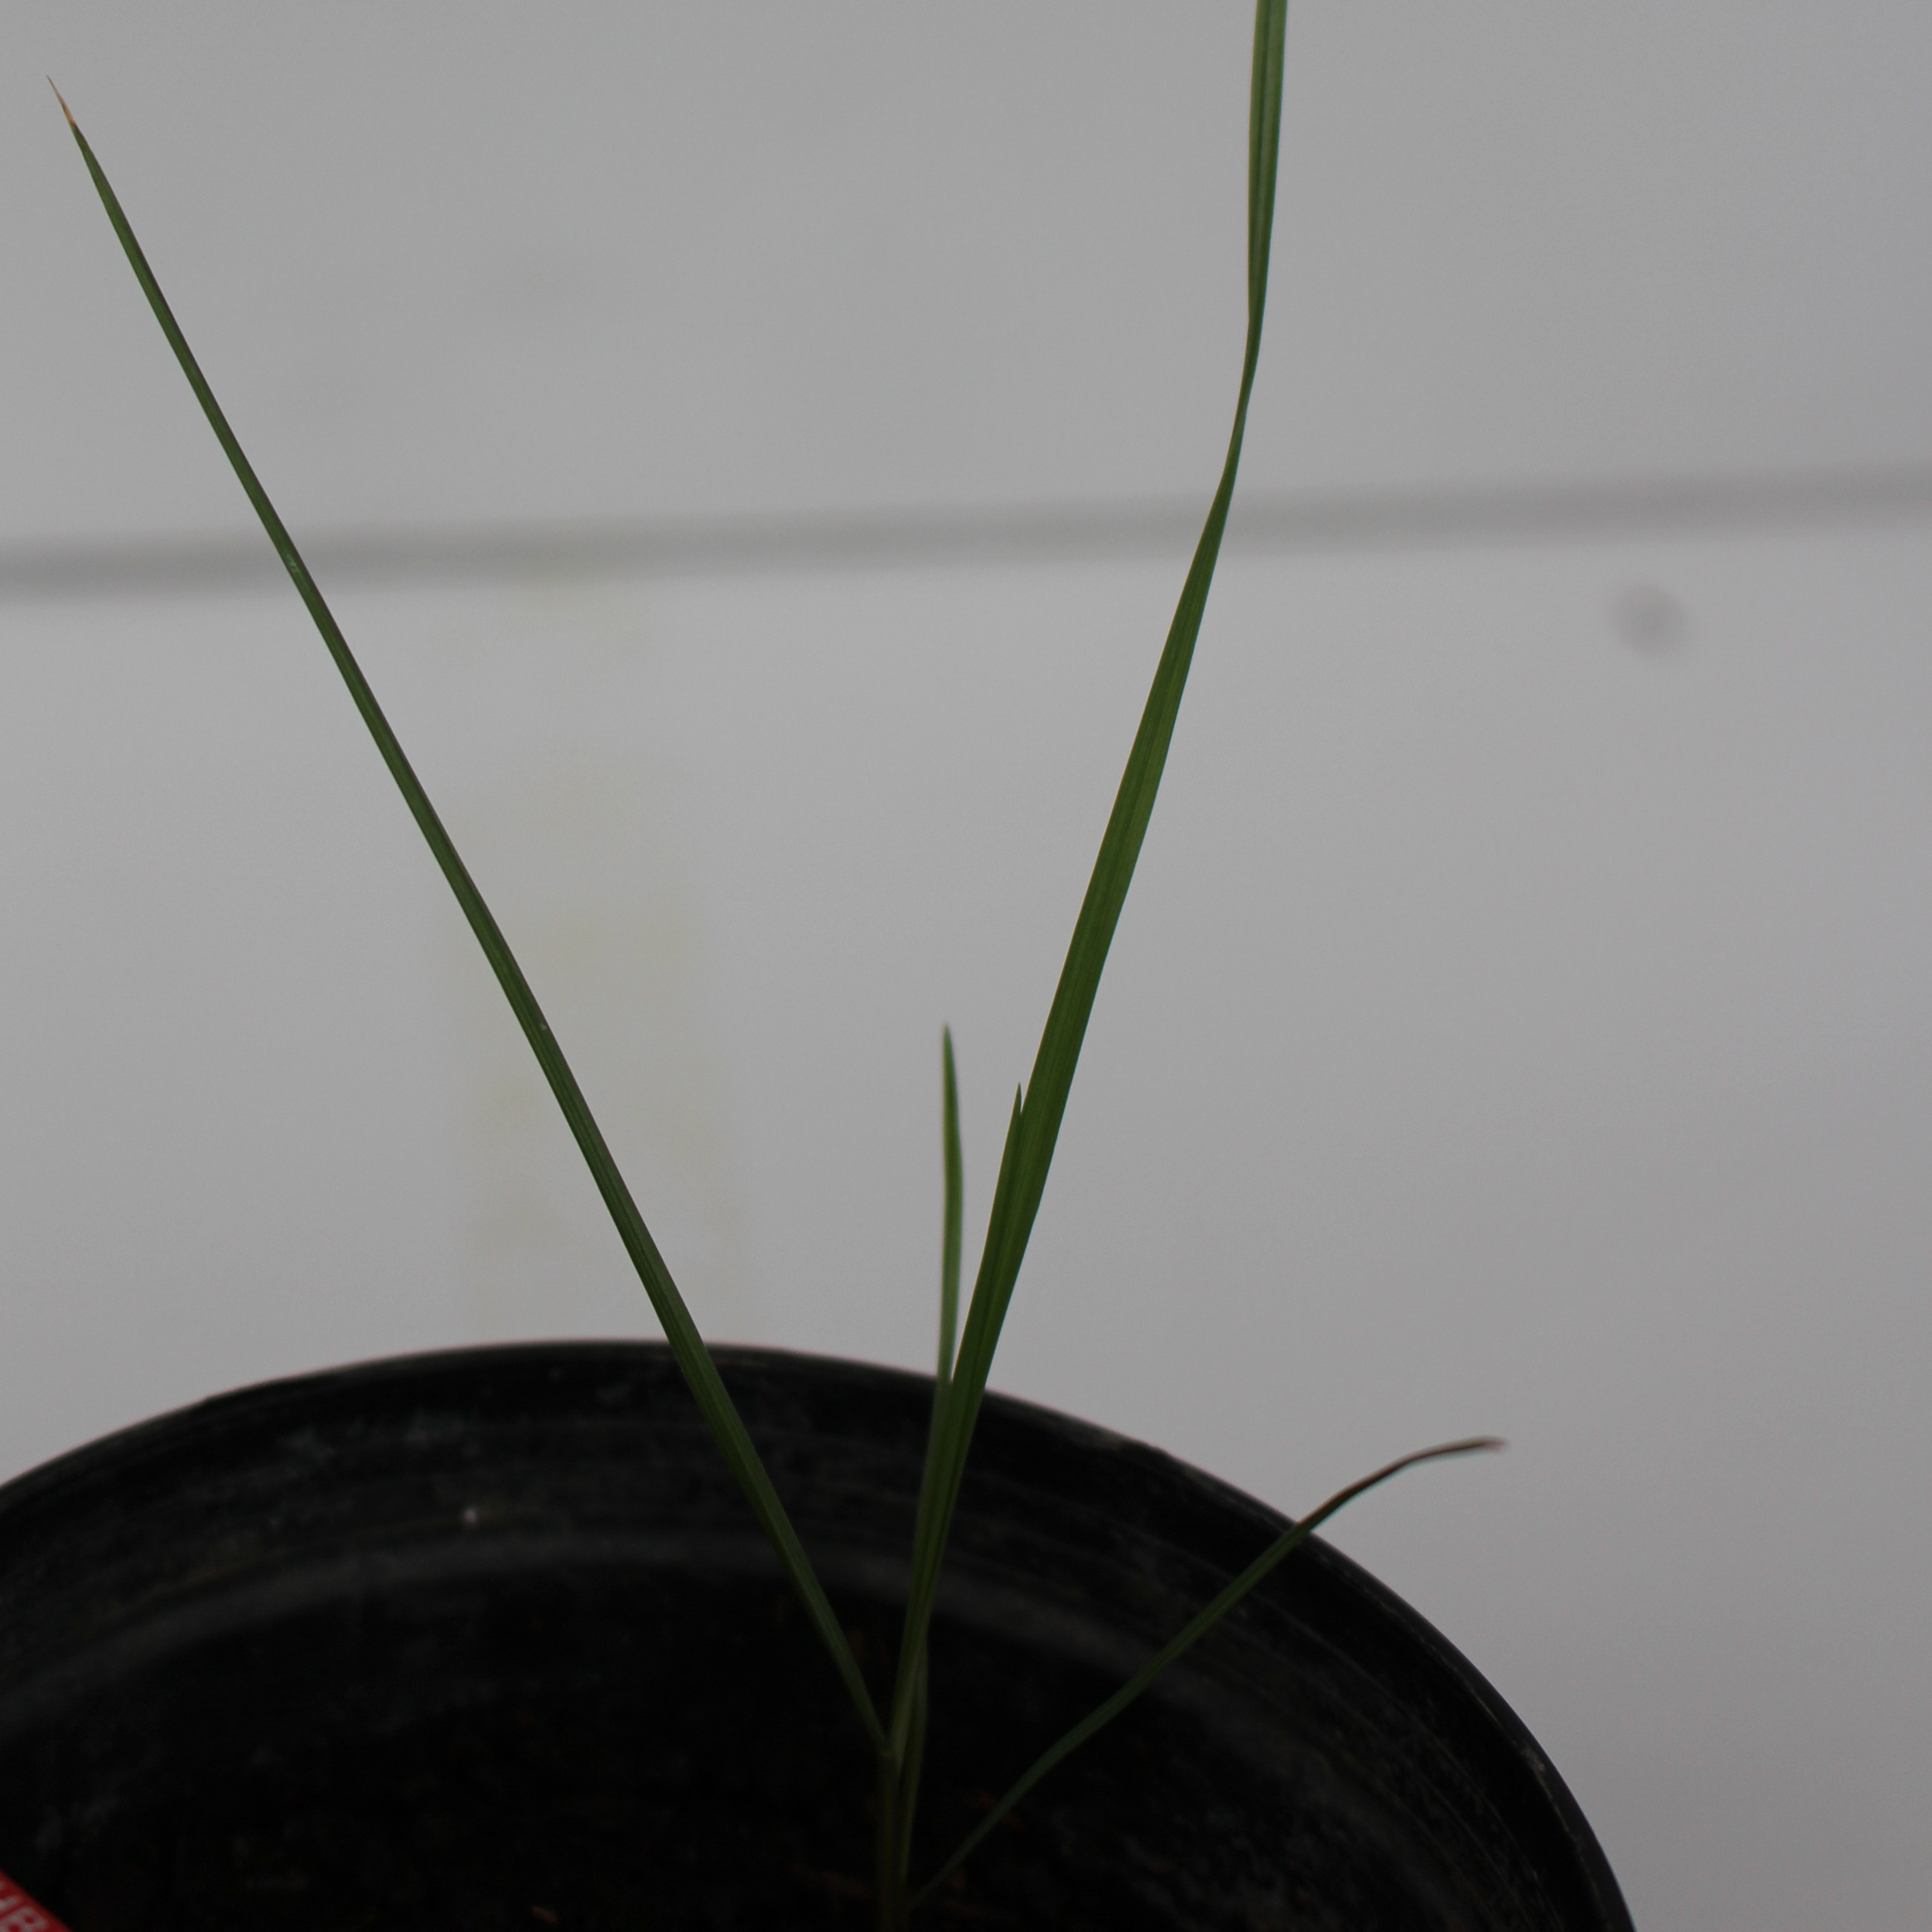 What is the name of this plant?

Lolium multiflorum
